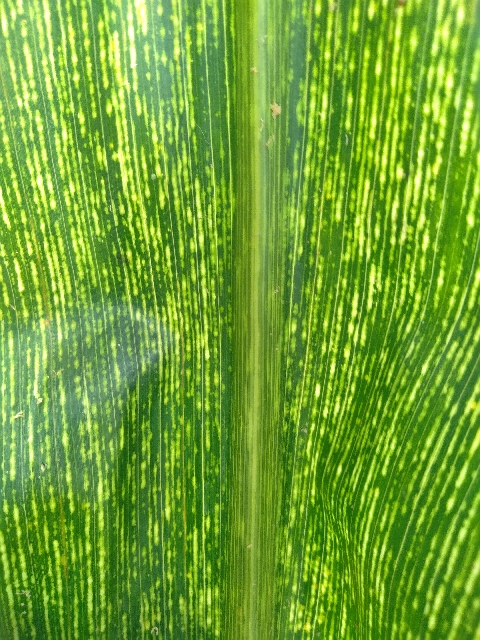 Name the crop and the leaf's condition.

maize, maize streak virus
